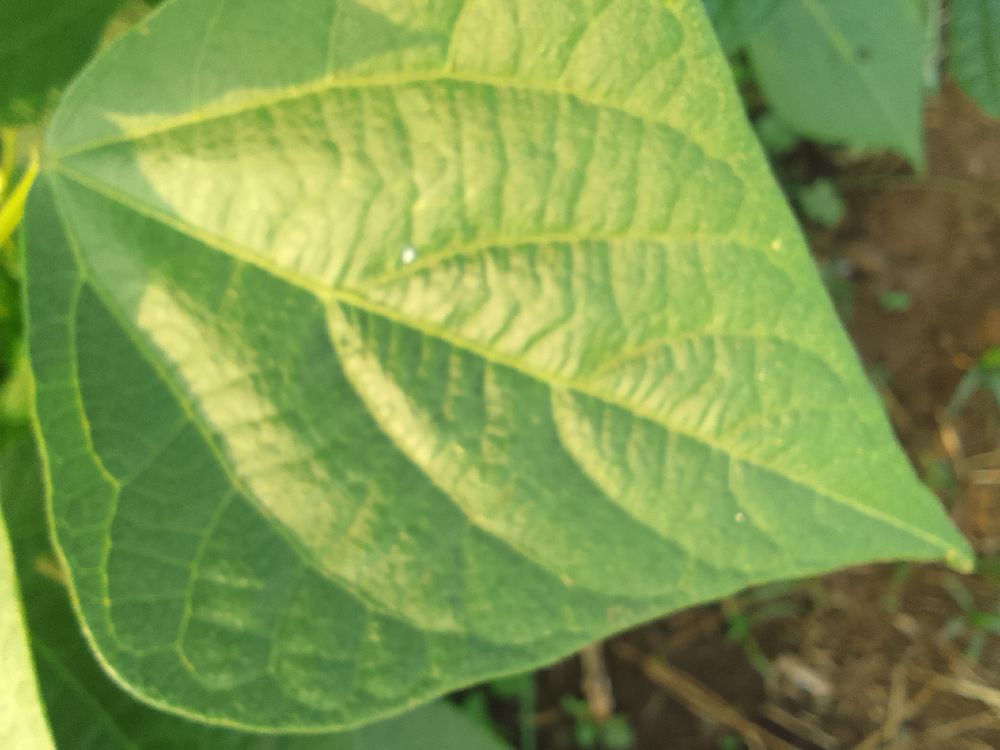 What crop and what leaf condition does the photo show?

common bean, healthy
